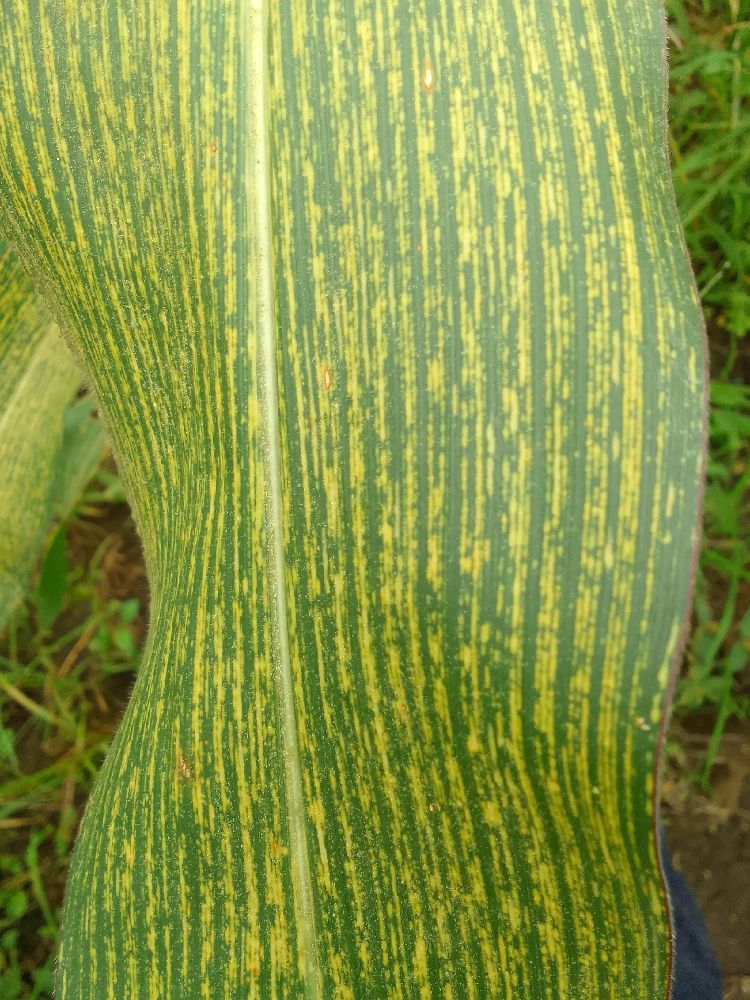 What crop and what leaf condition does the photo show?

maize, maize streak virus
